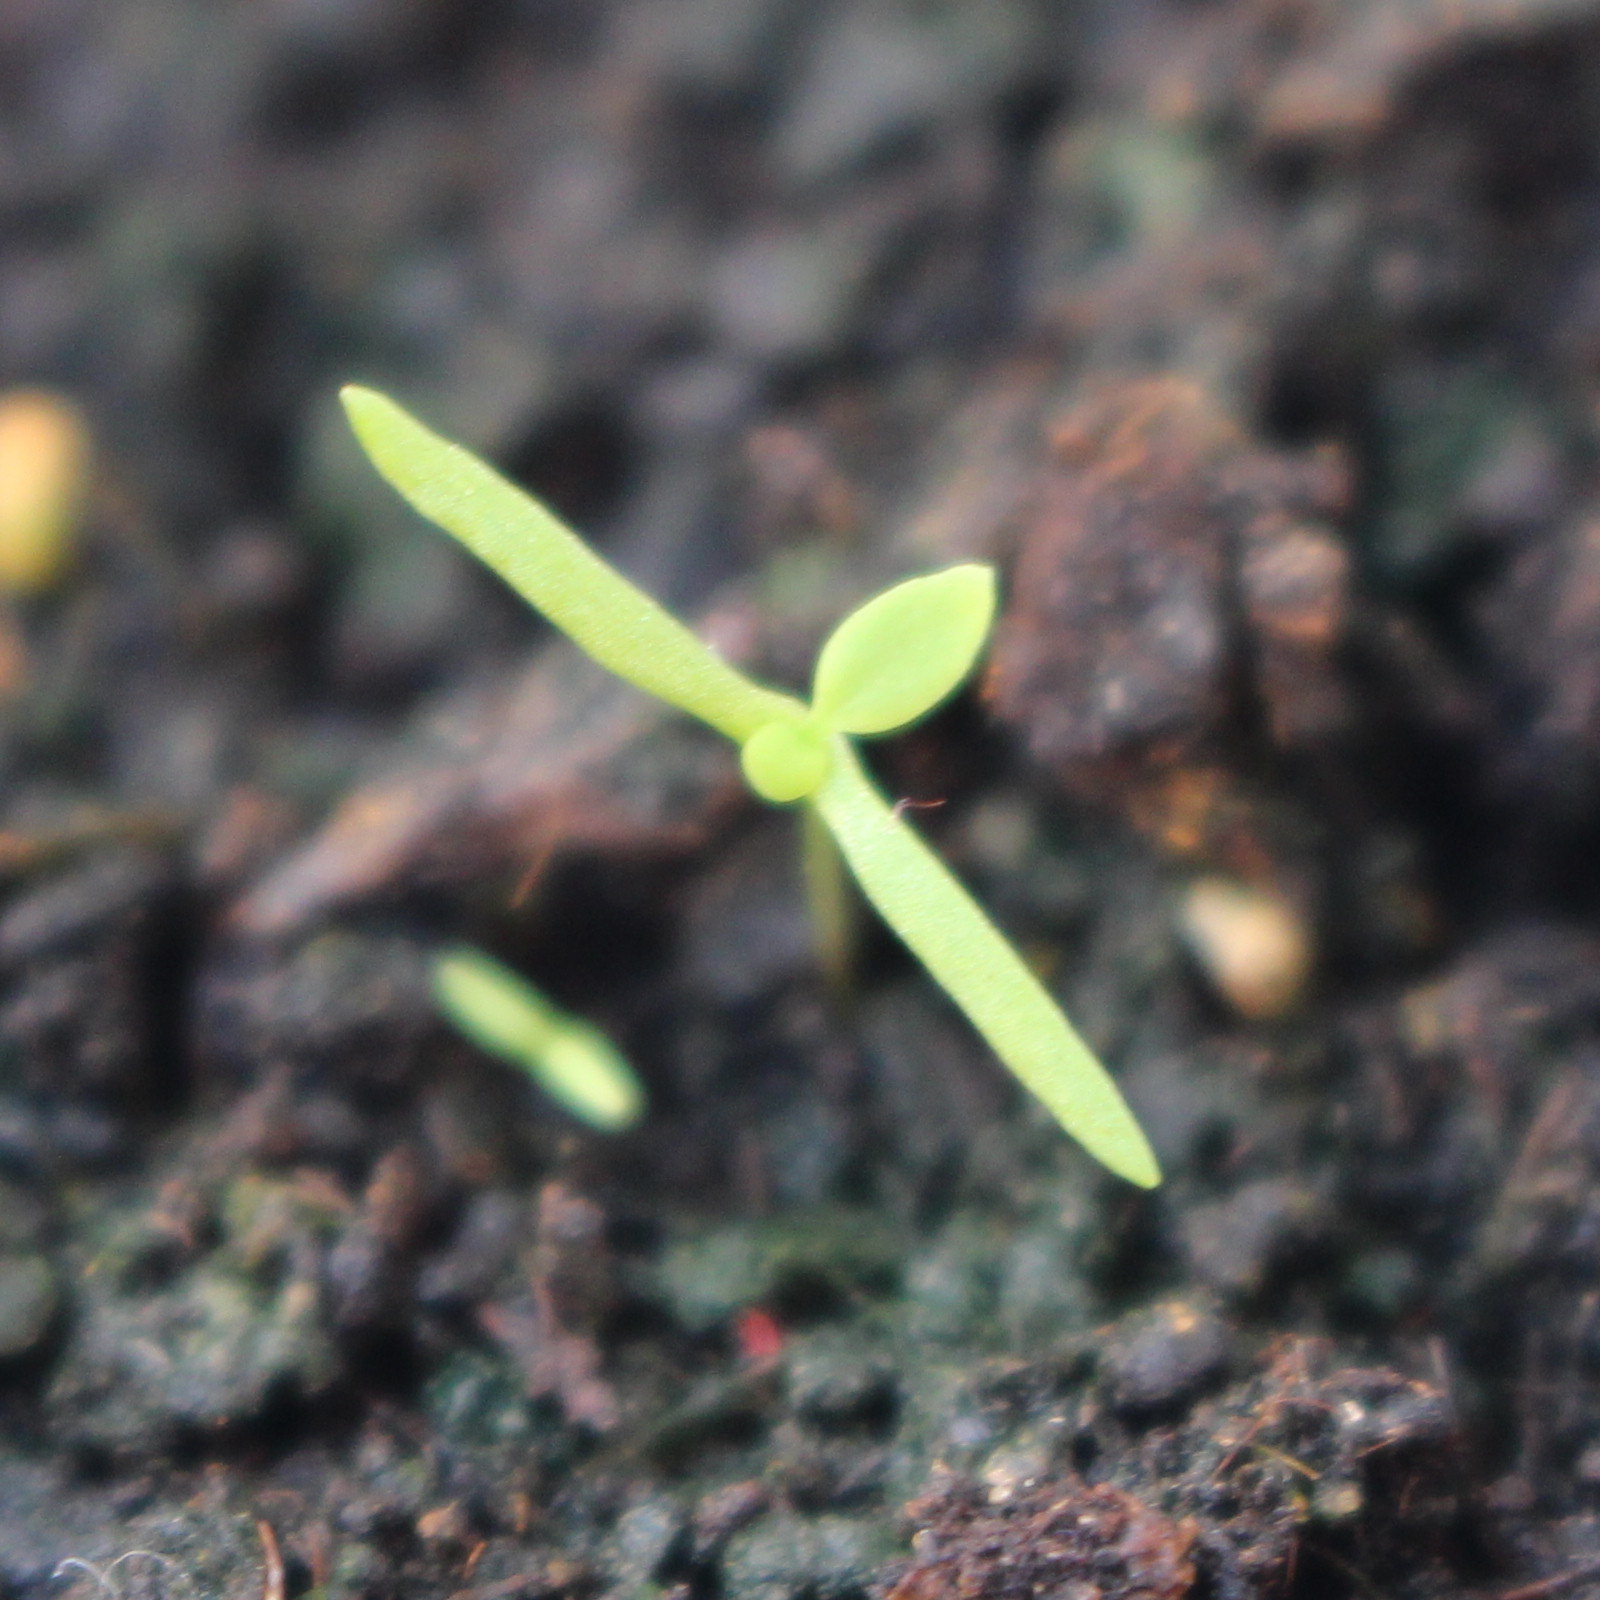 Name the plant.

Papaver rhoeas
